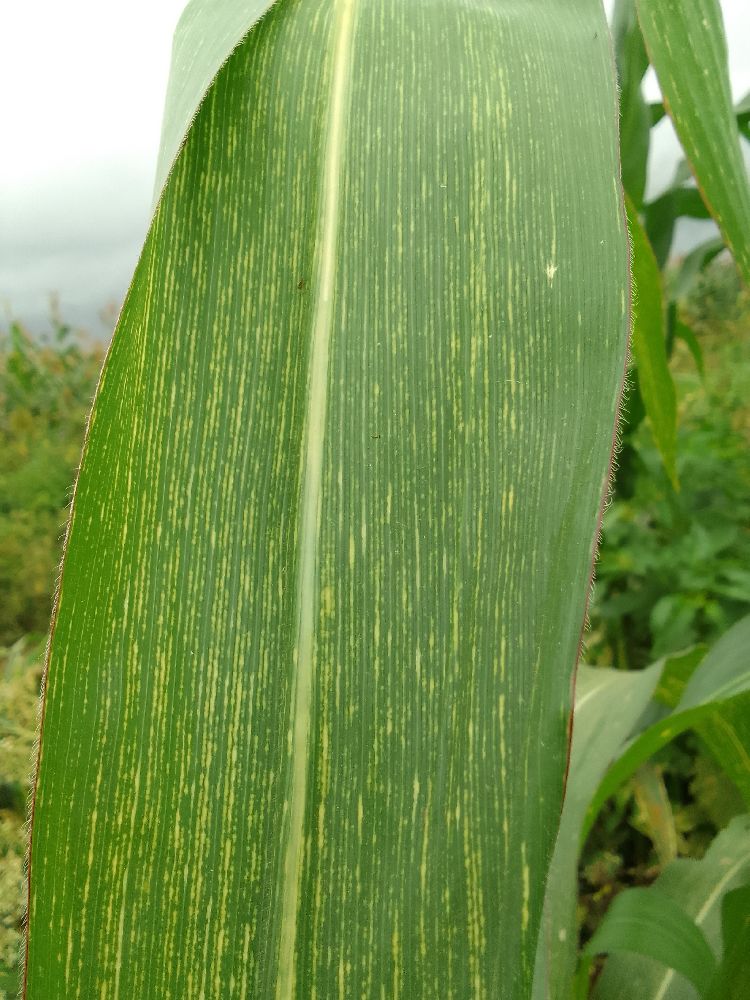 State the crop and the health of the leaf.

maize, maize streak virus
